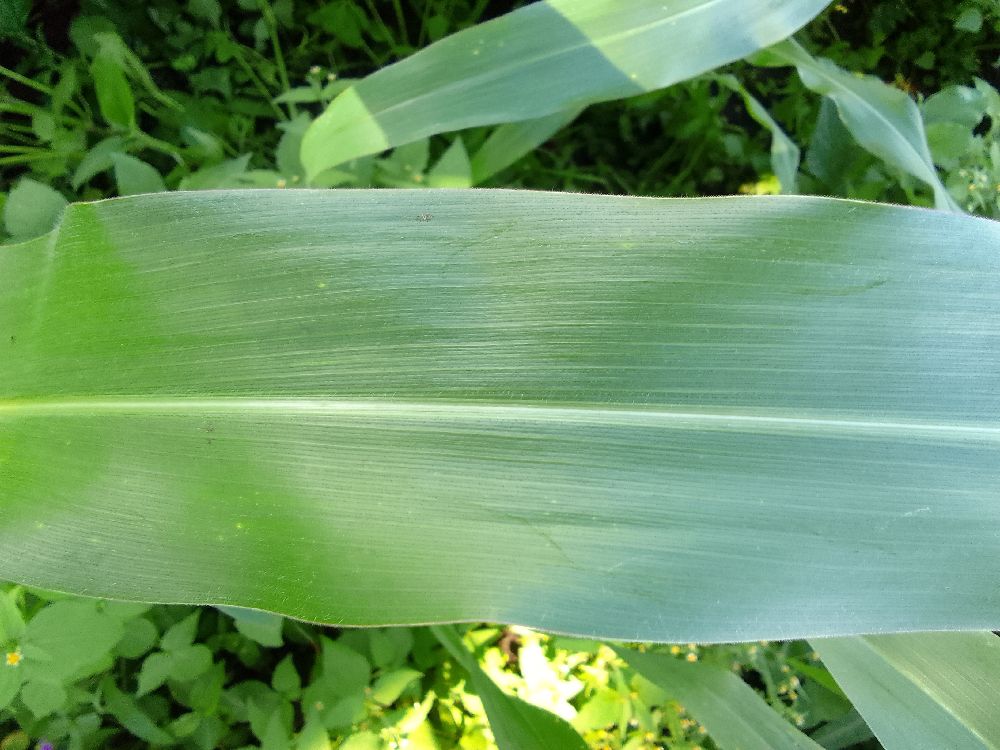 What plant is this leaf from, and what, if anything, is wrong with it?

maize, healthy
